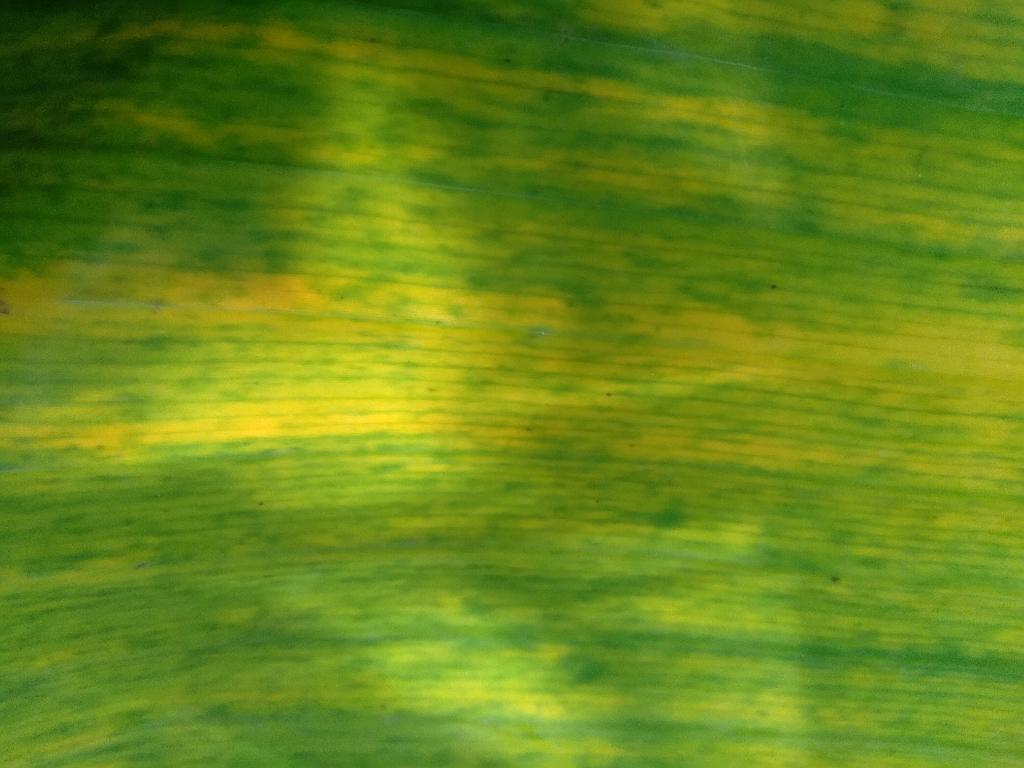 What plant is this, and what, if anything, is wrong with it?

banana, fusarium wilt race 1
